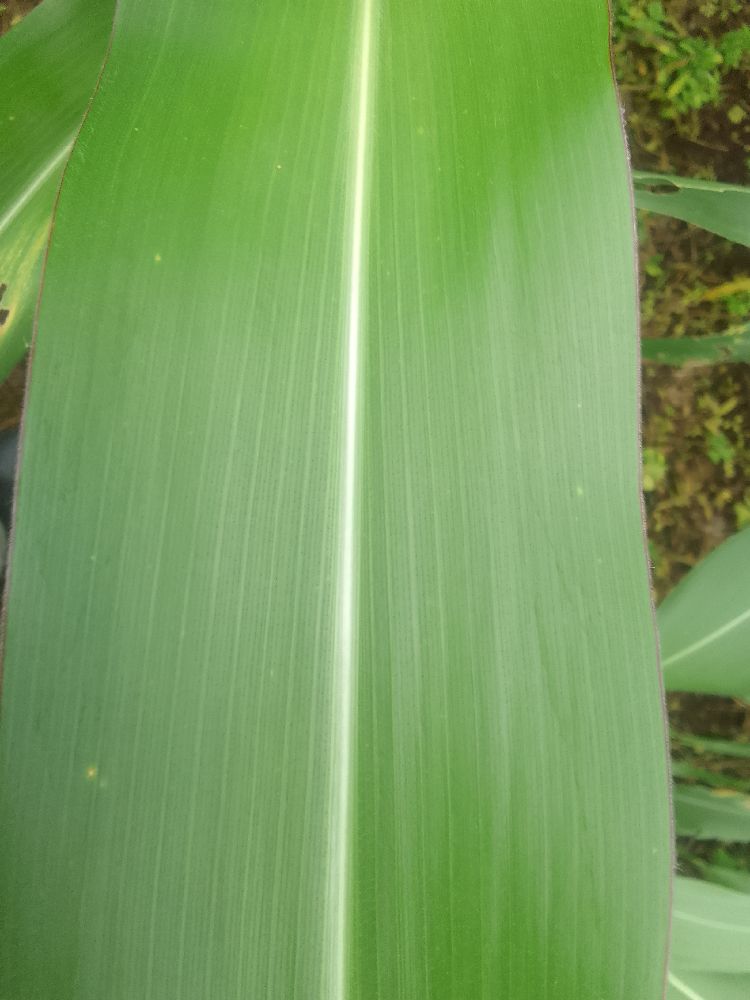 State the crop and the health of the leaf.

maize, healthy
